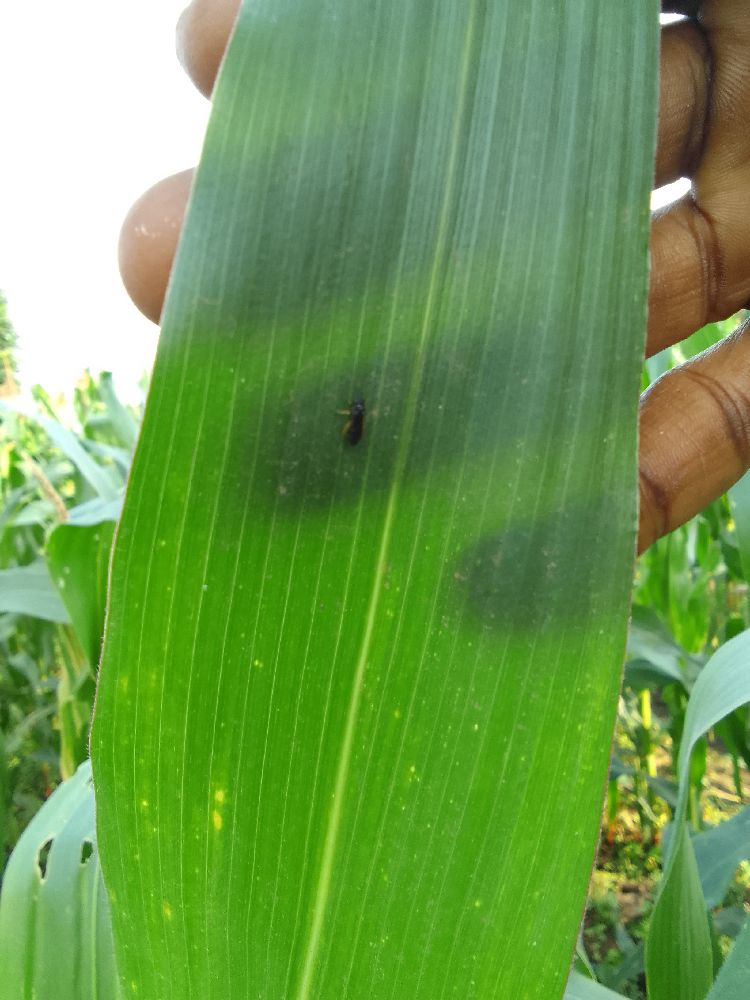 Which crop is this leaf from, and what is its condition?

maize, healthy
